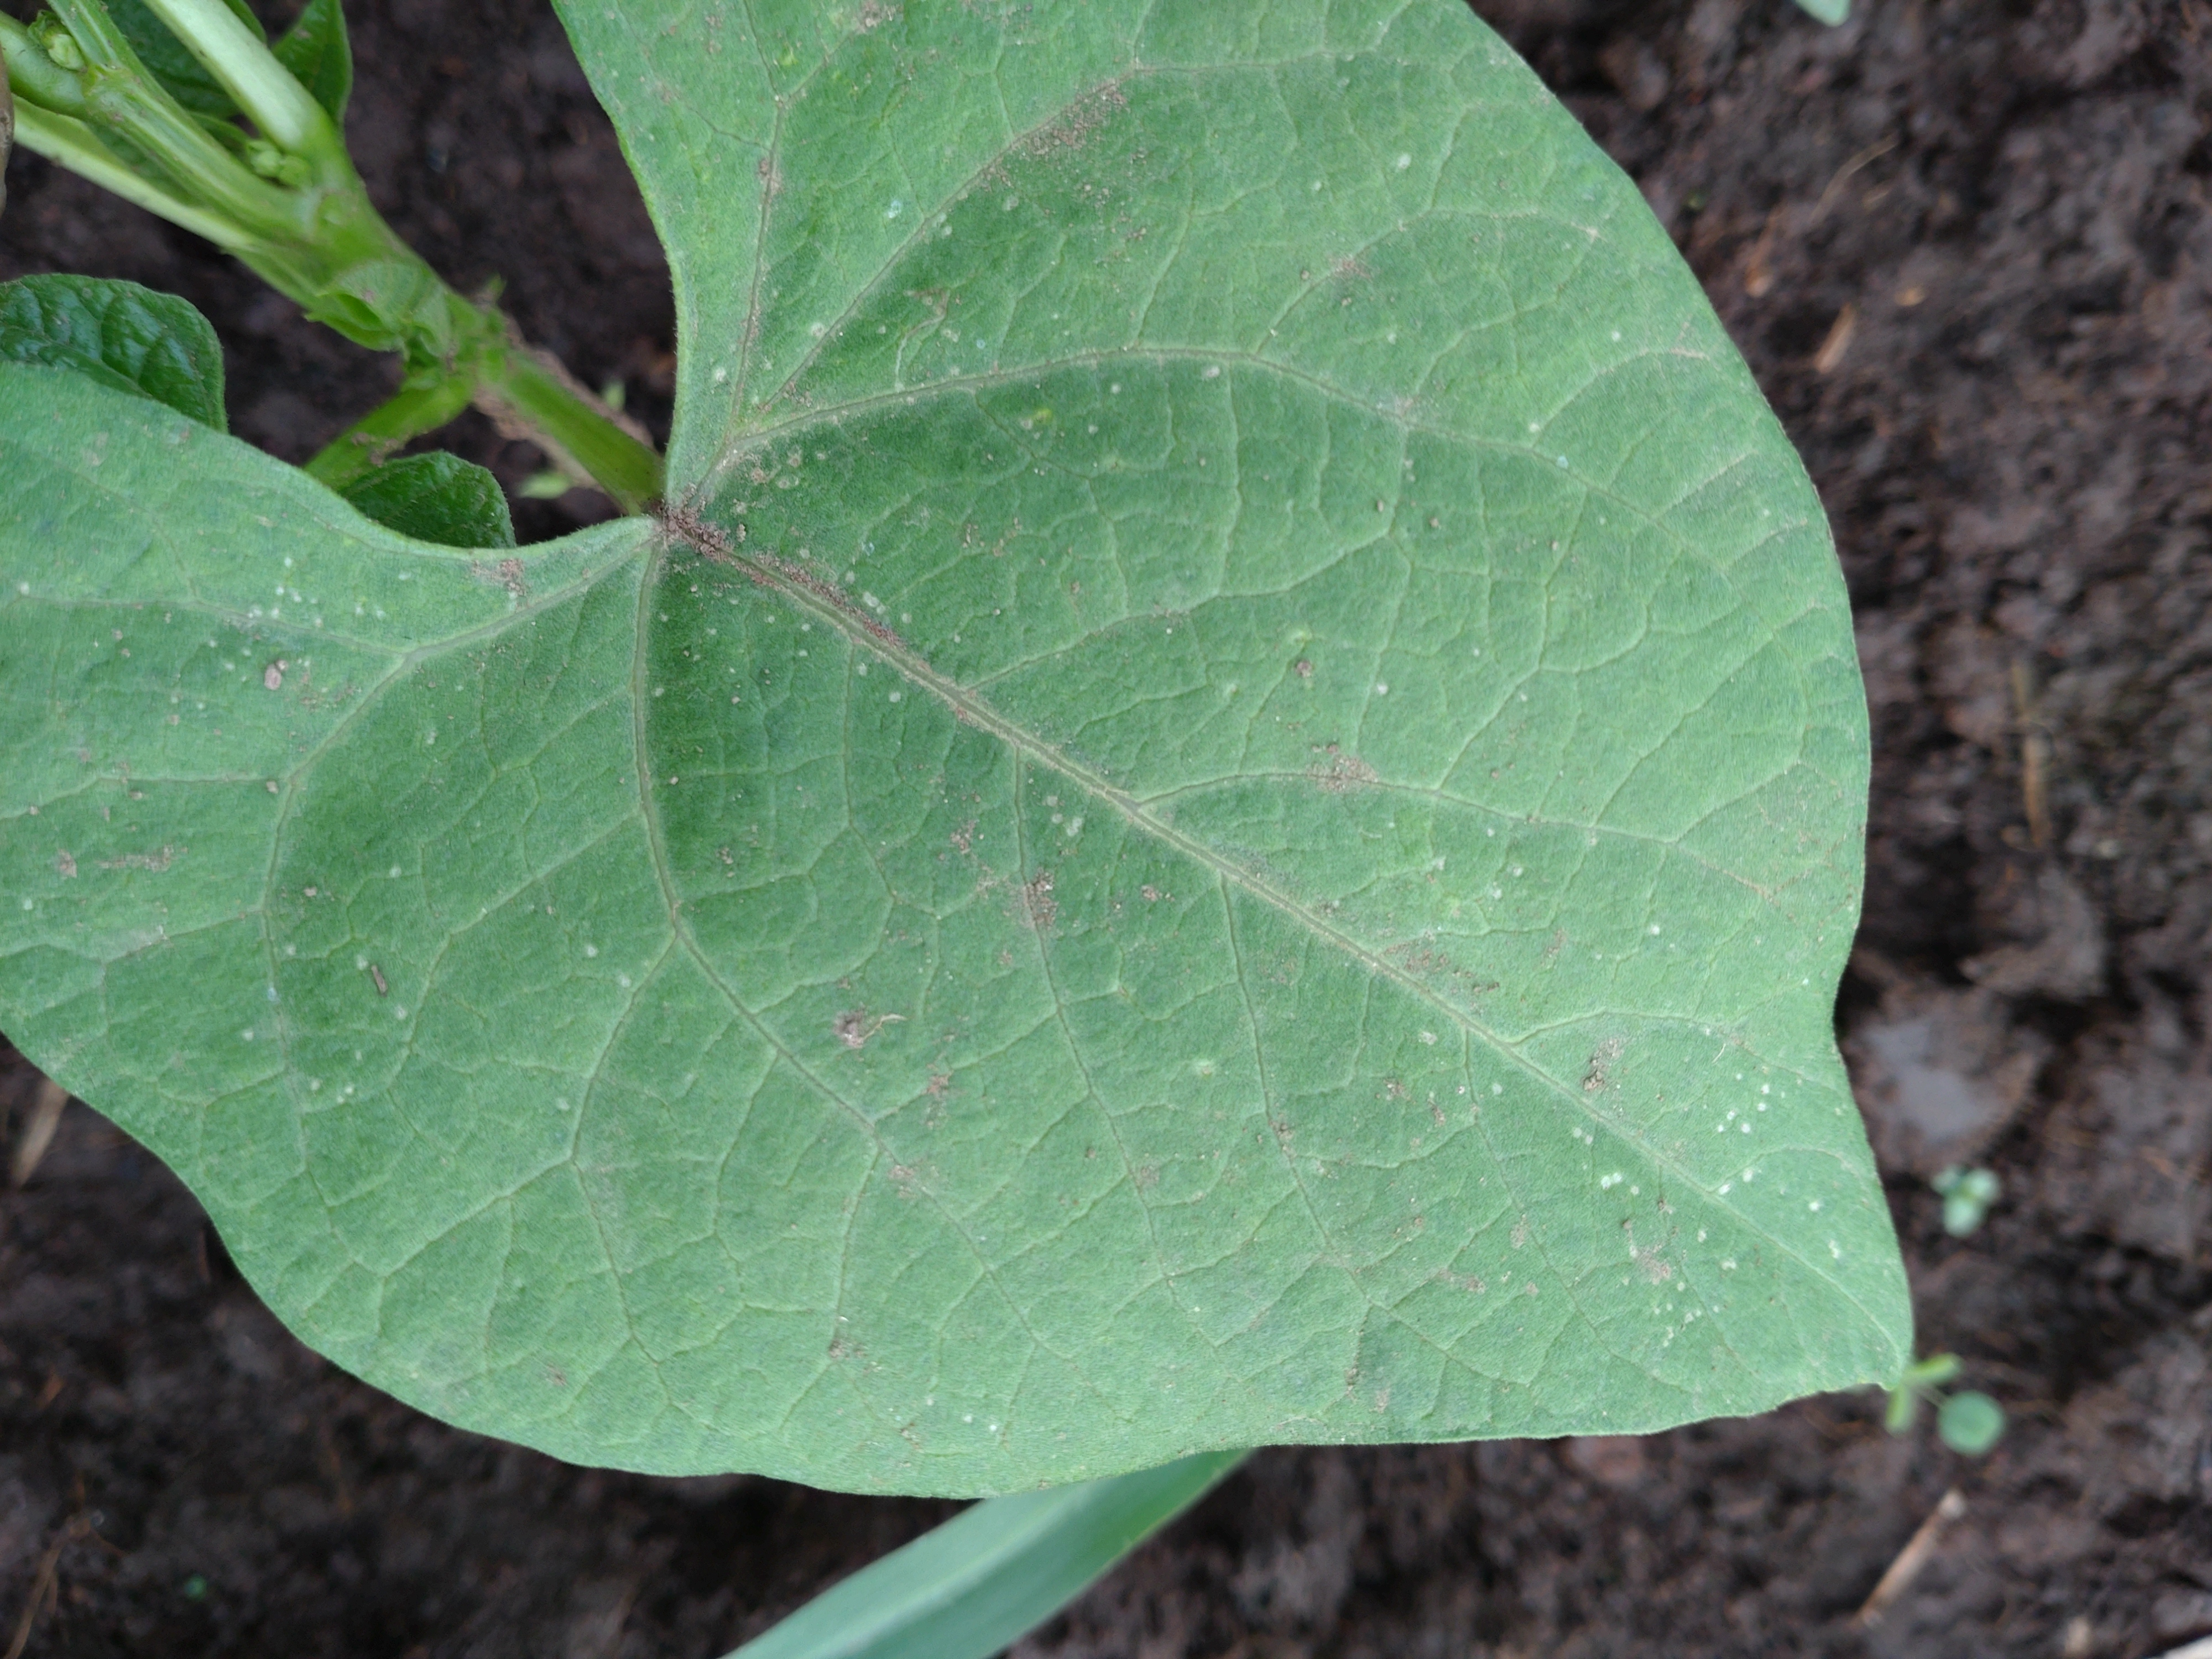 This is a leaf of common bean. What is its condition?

healthy
